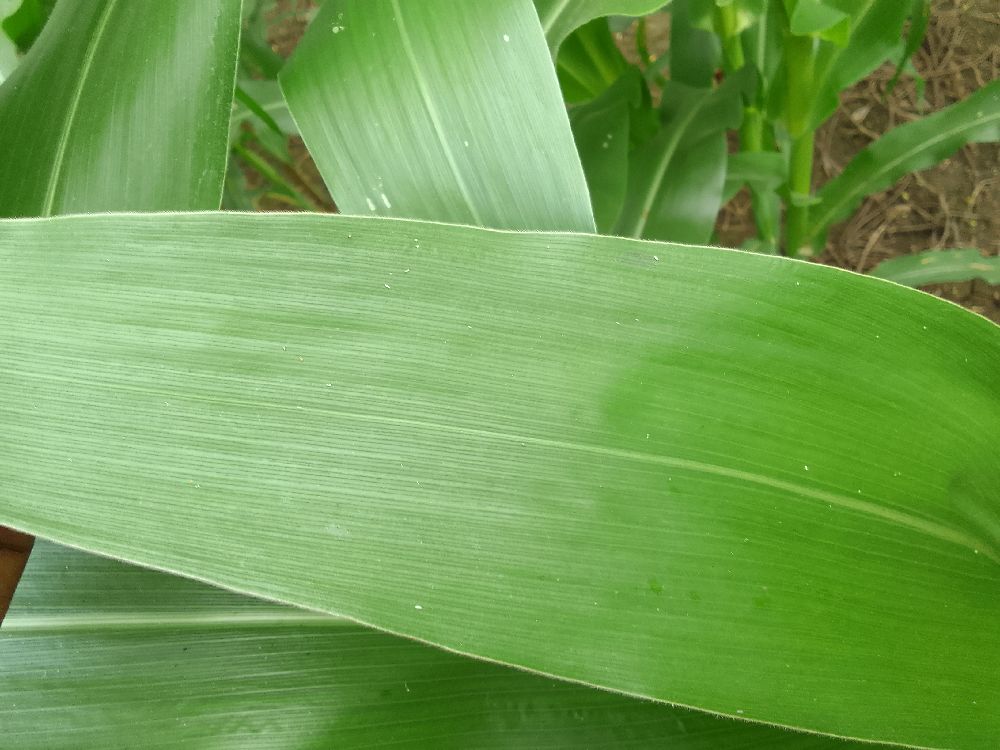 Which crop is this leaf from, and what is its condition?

maize, healthy
